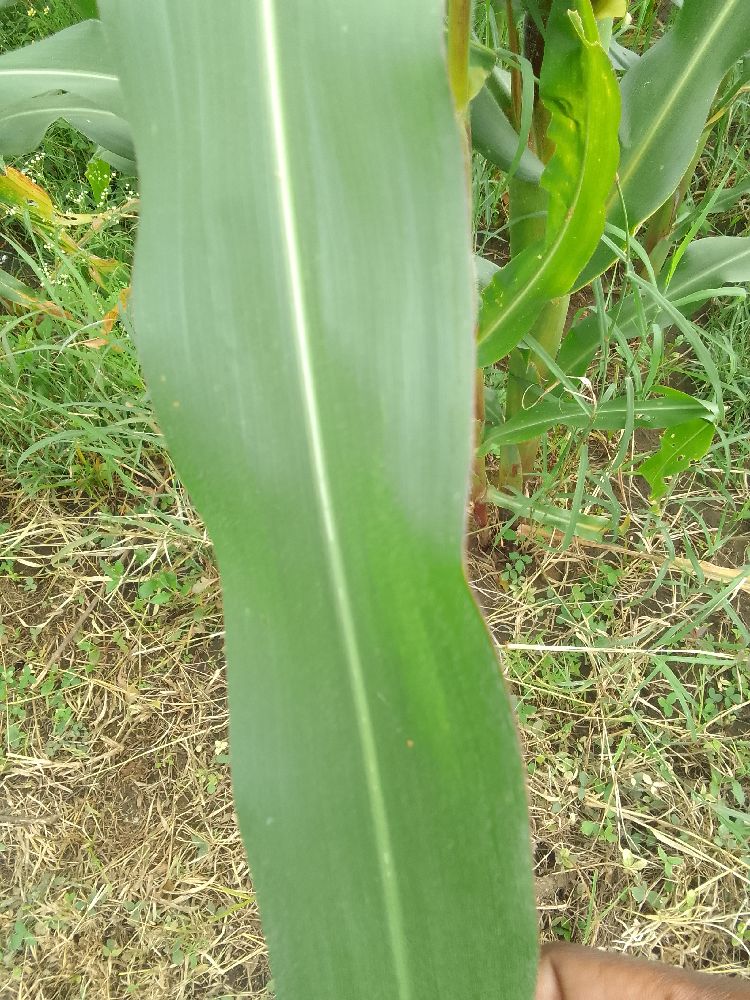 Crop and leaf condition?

maize, healthy
